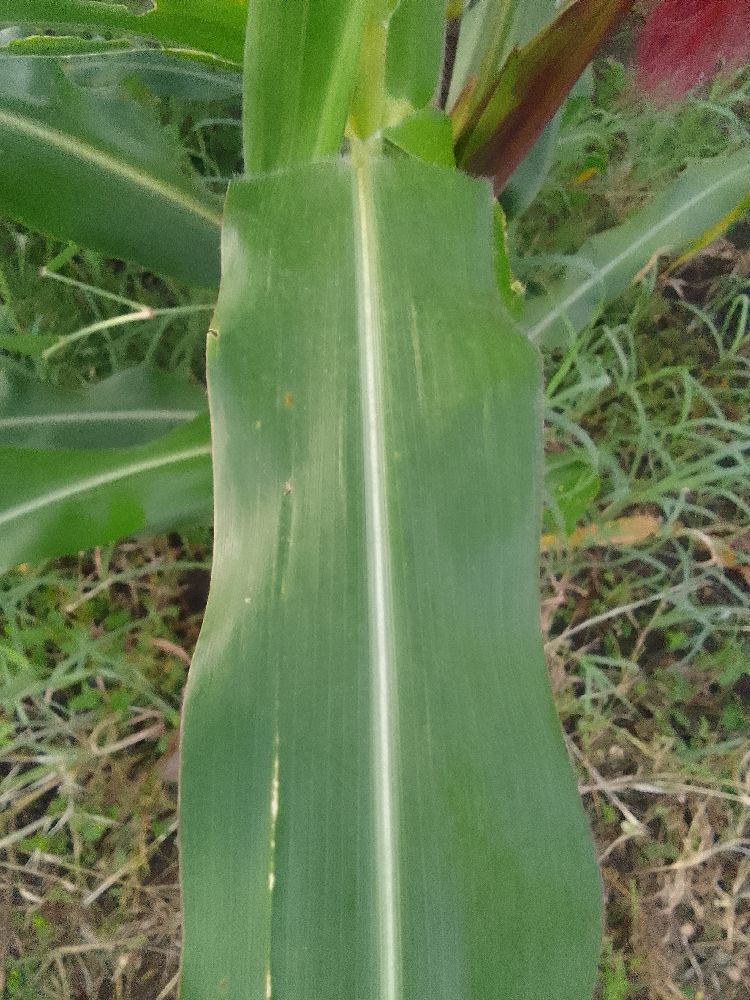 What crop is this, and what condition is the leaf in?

common bean, healthy
